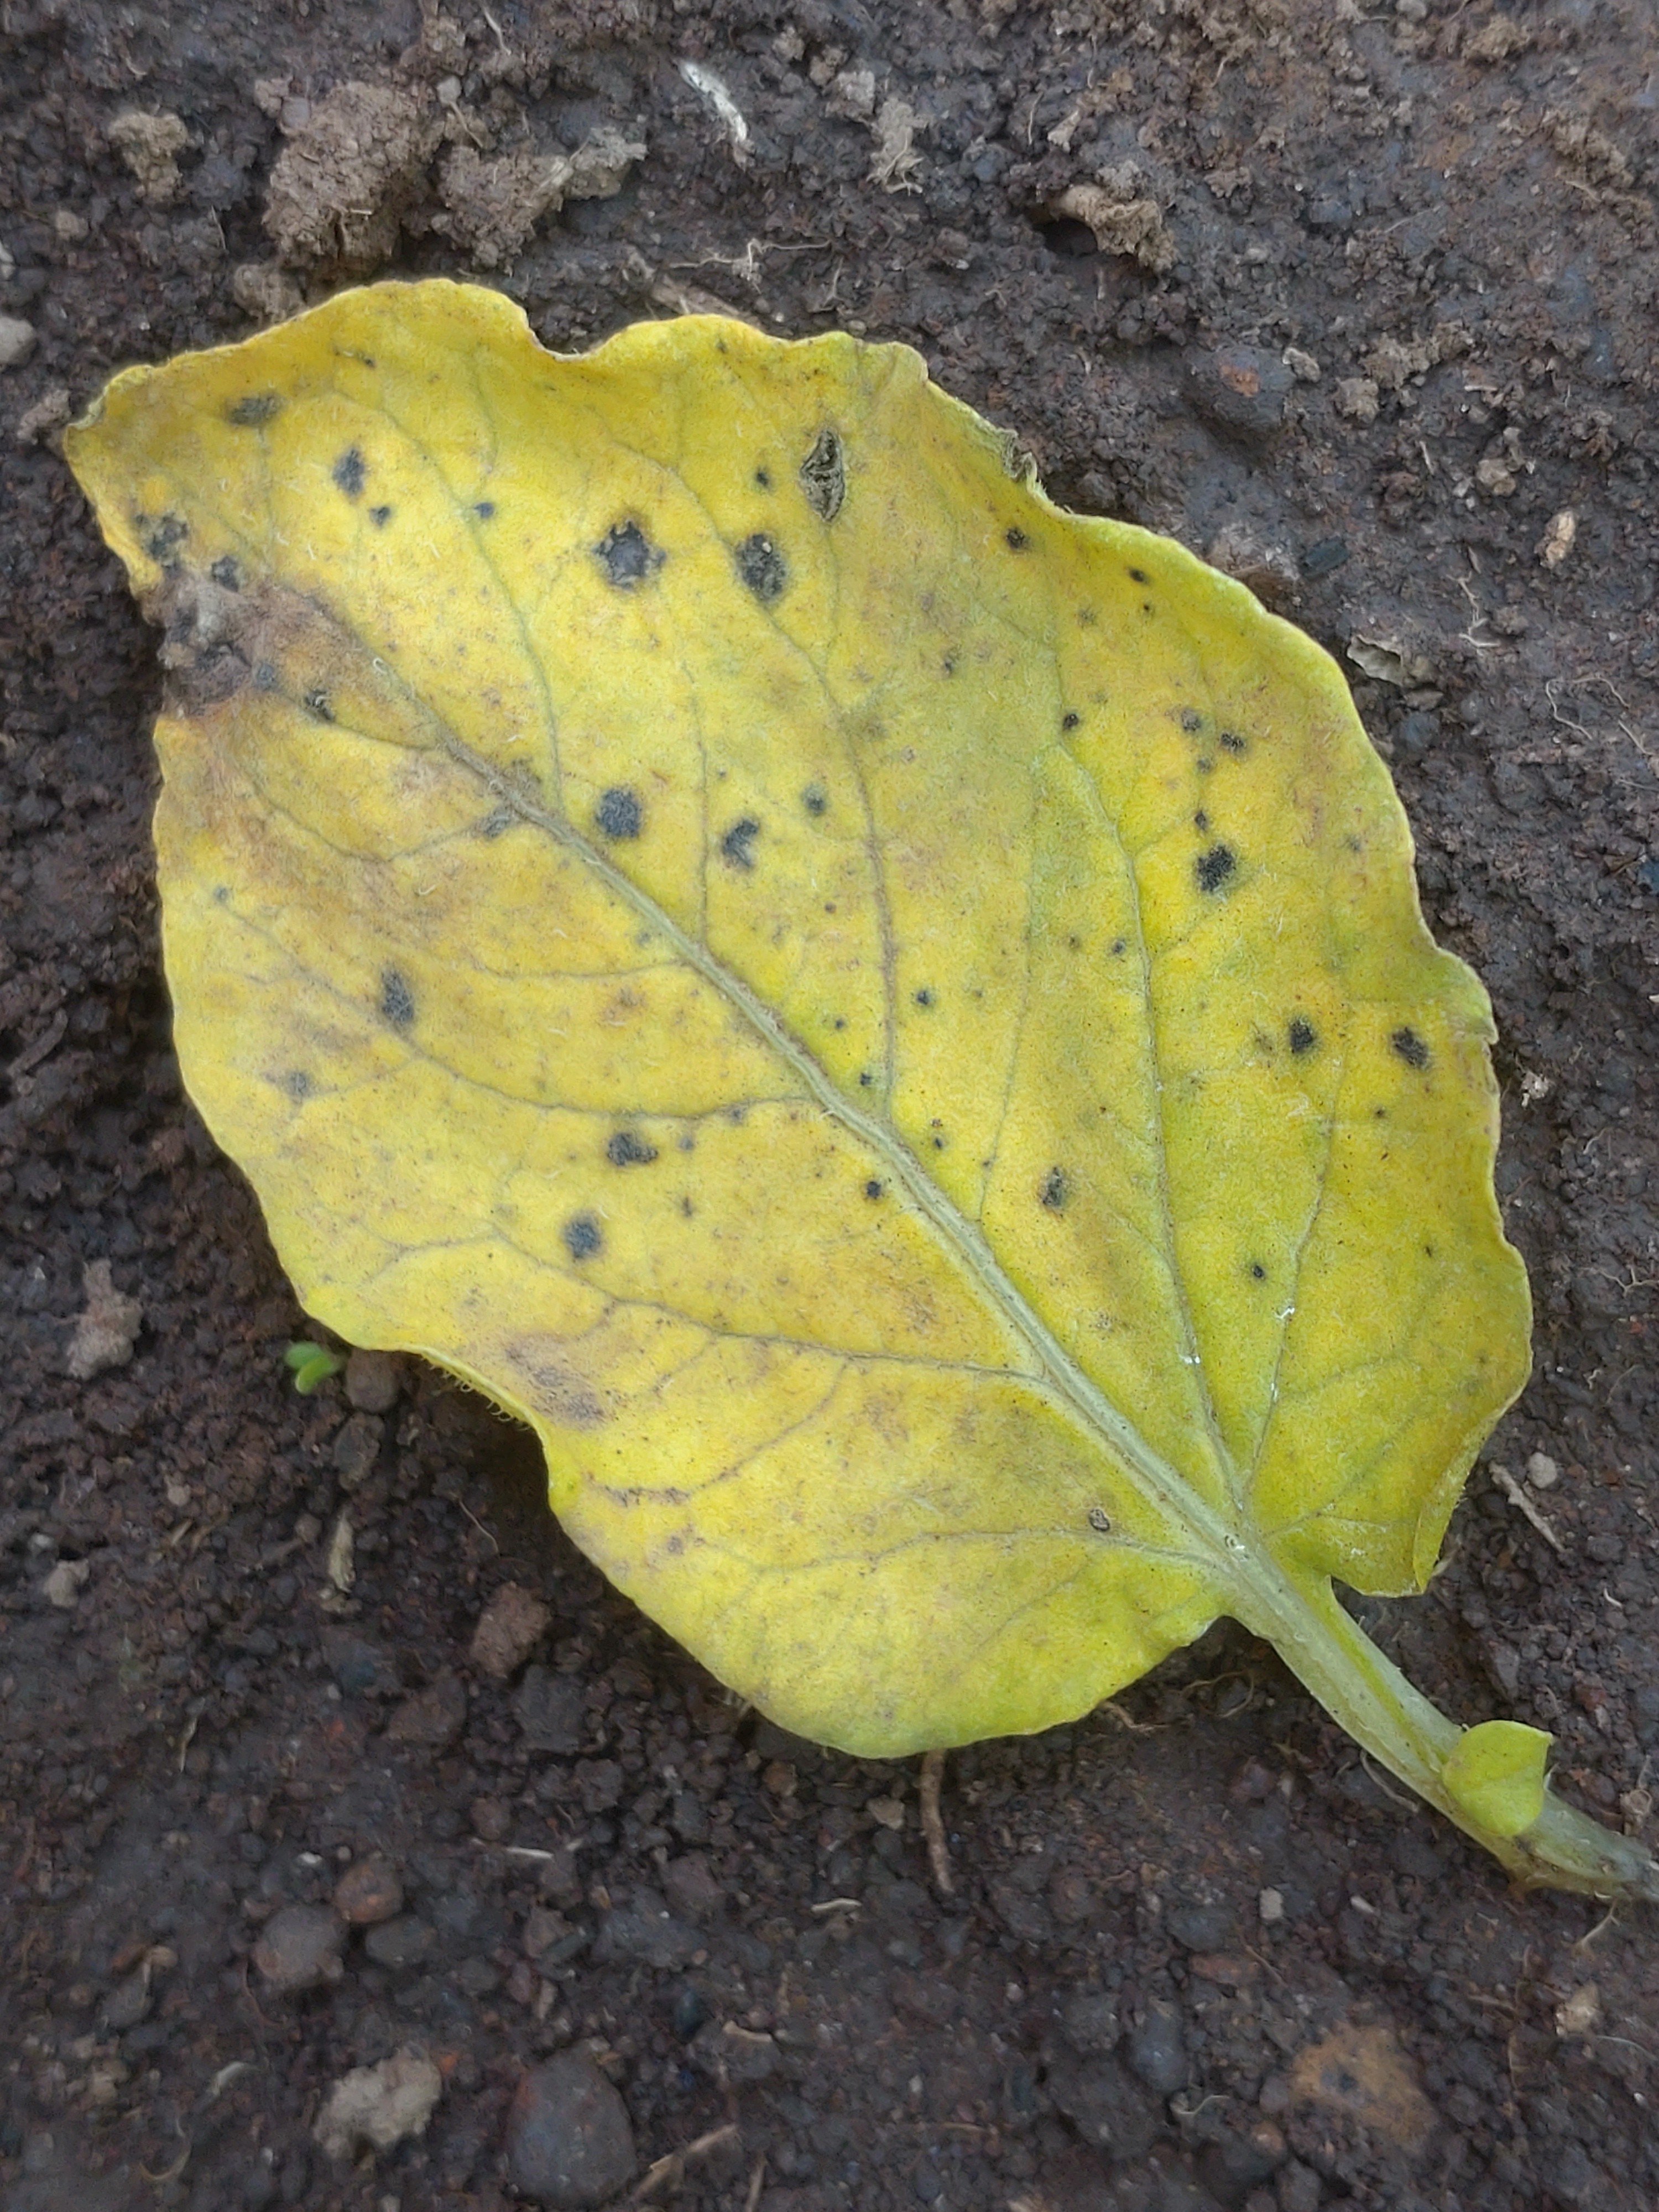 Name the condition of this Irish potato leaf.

late blight
